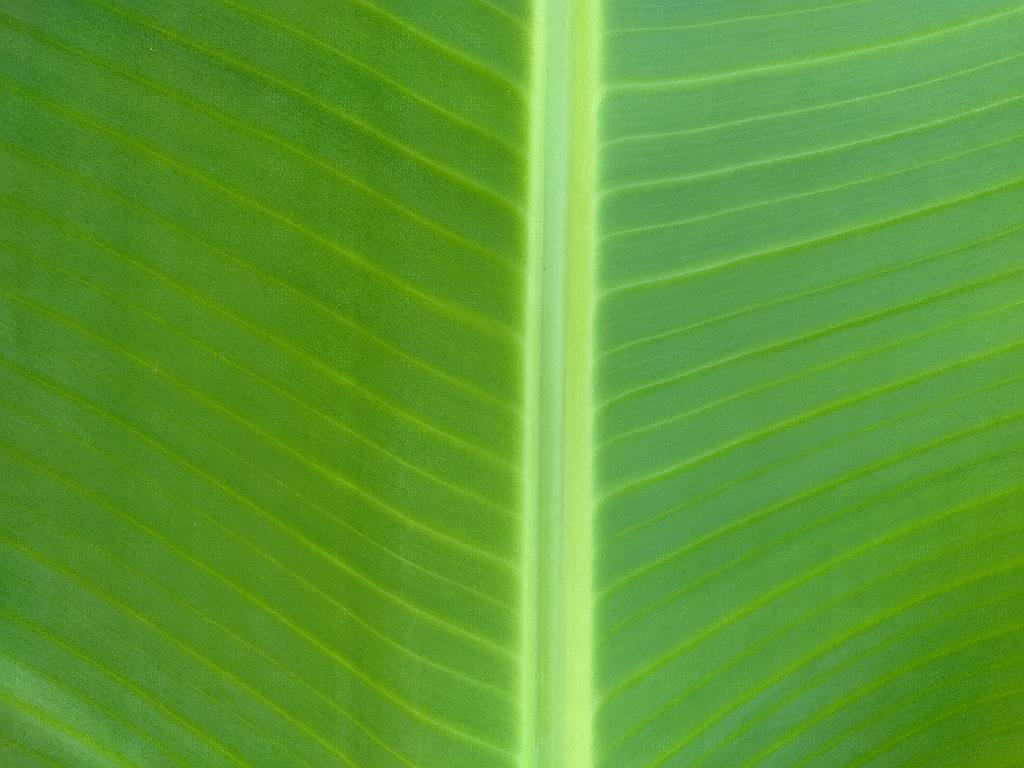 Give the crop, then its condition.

banana, healthy
